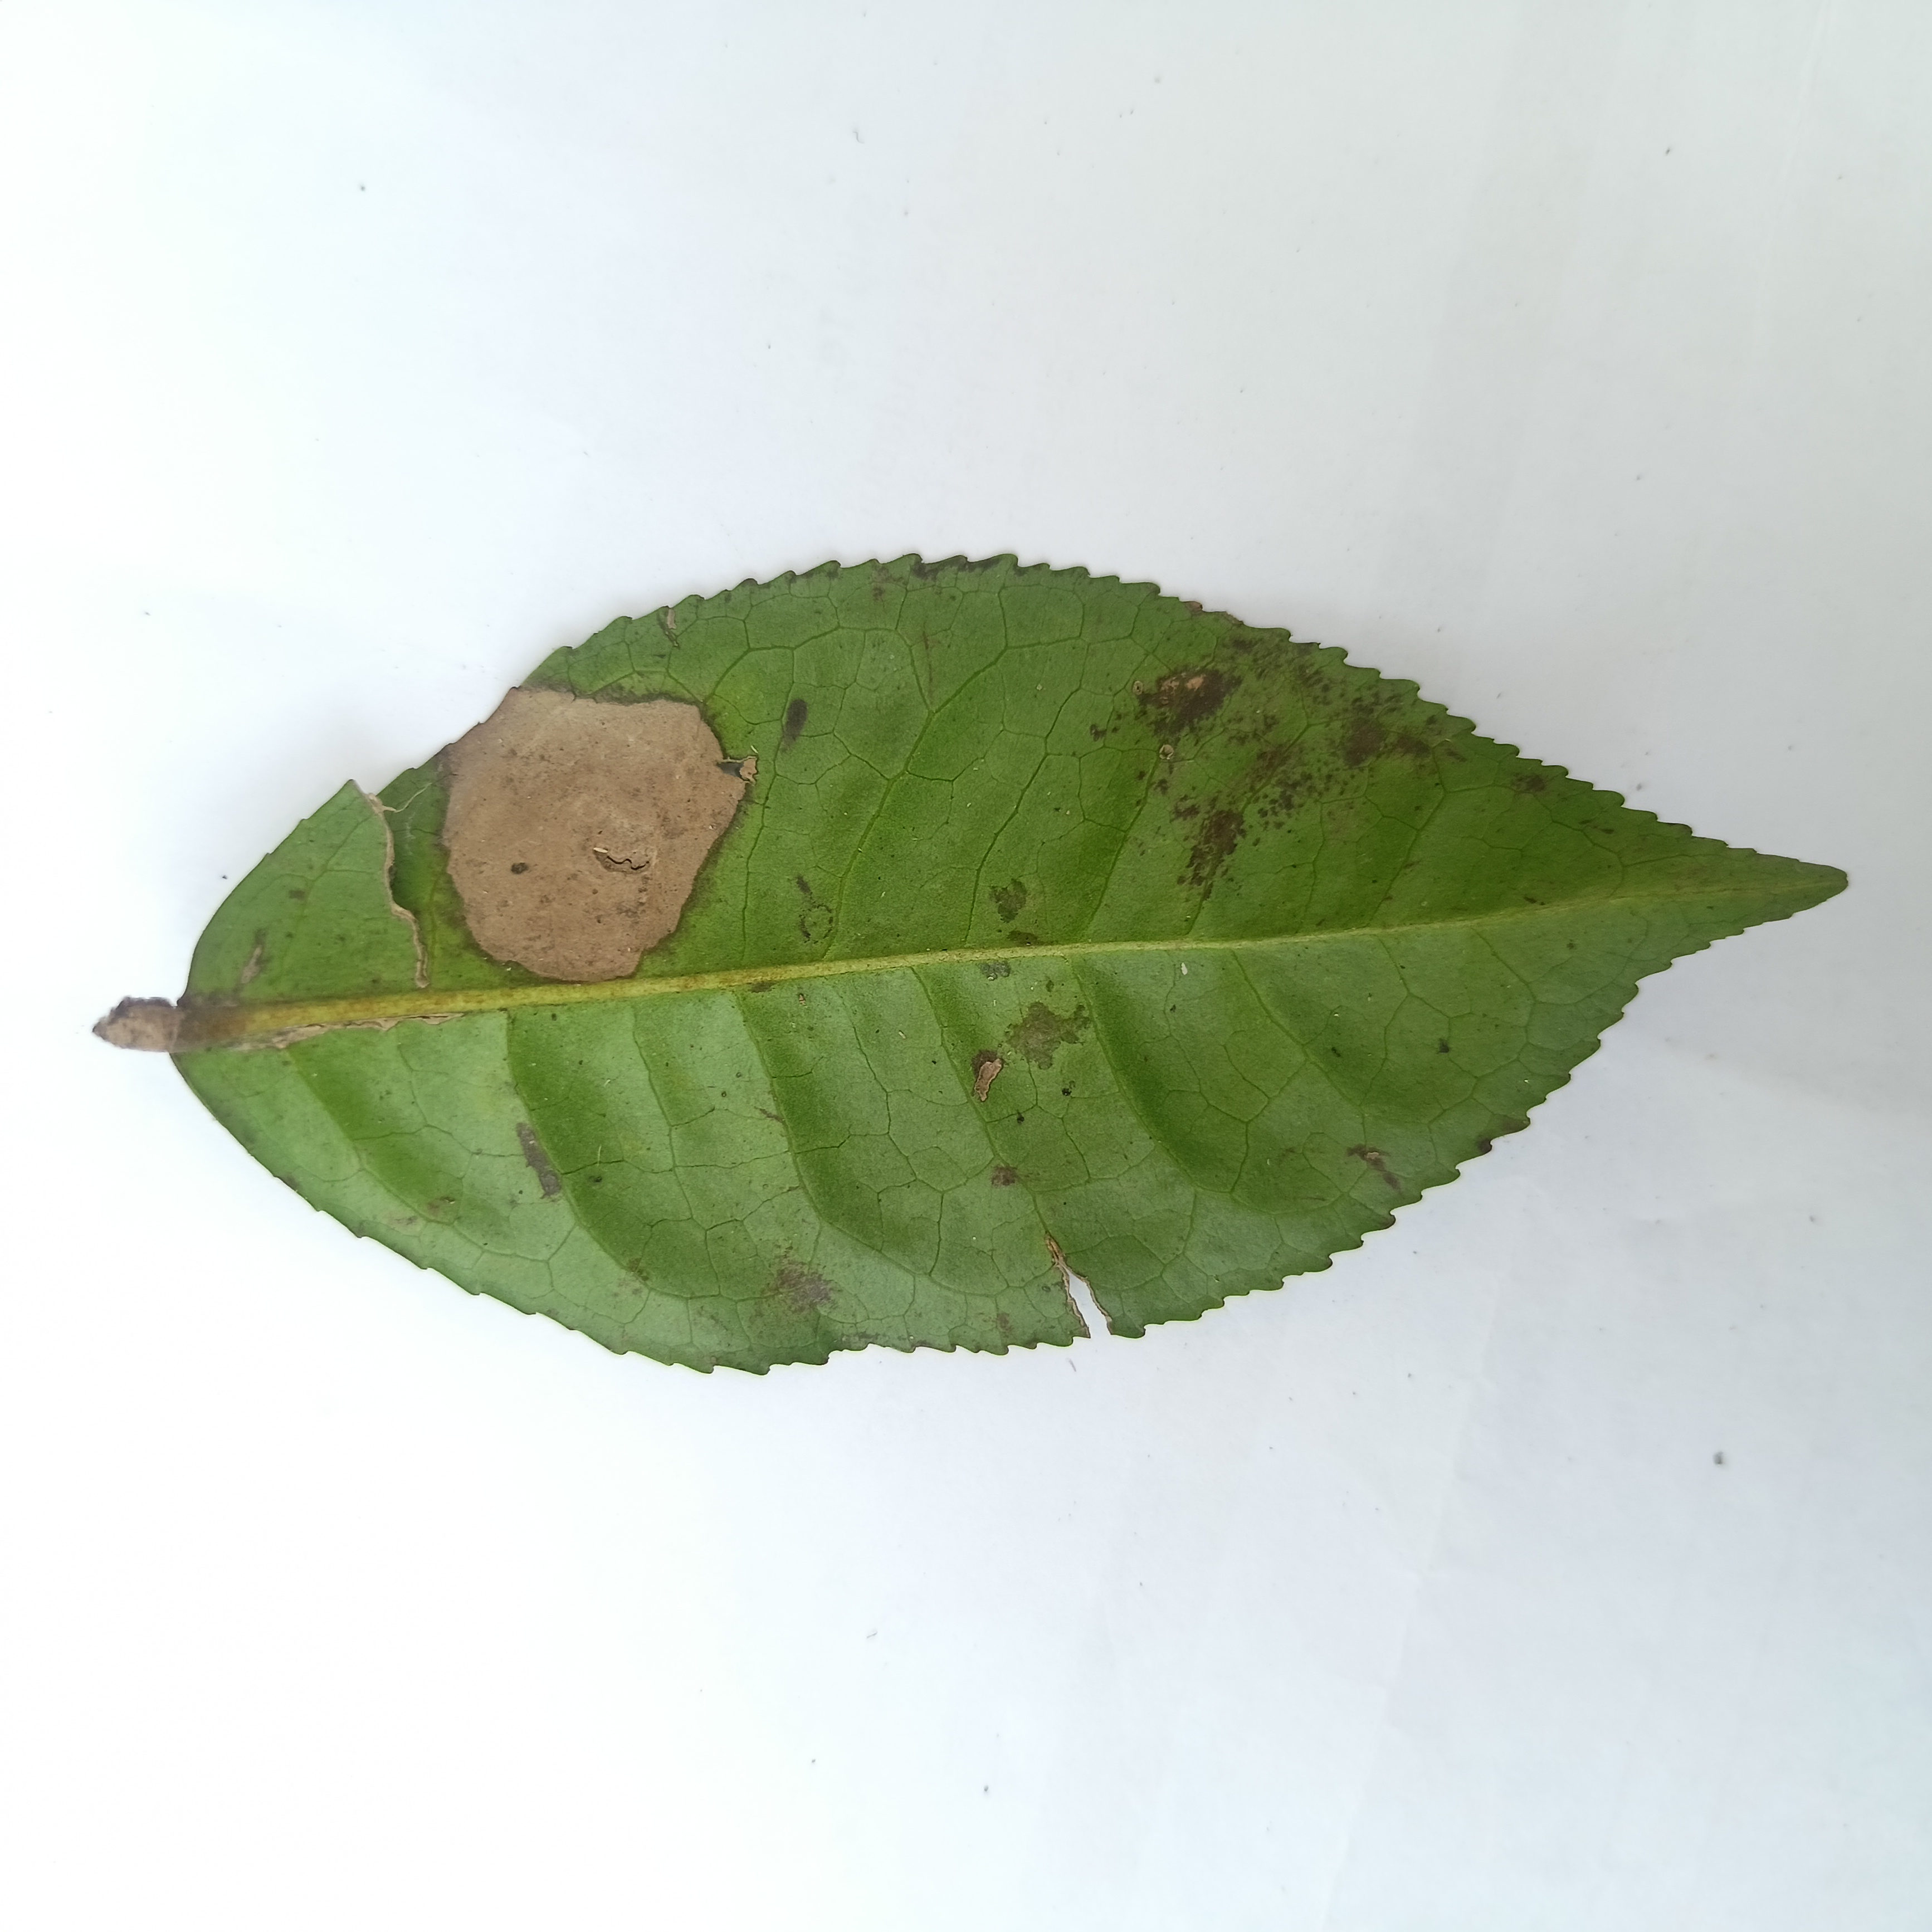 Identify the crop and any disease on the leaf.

tea, brown blight
